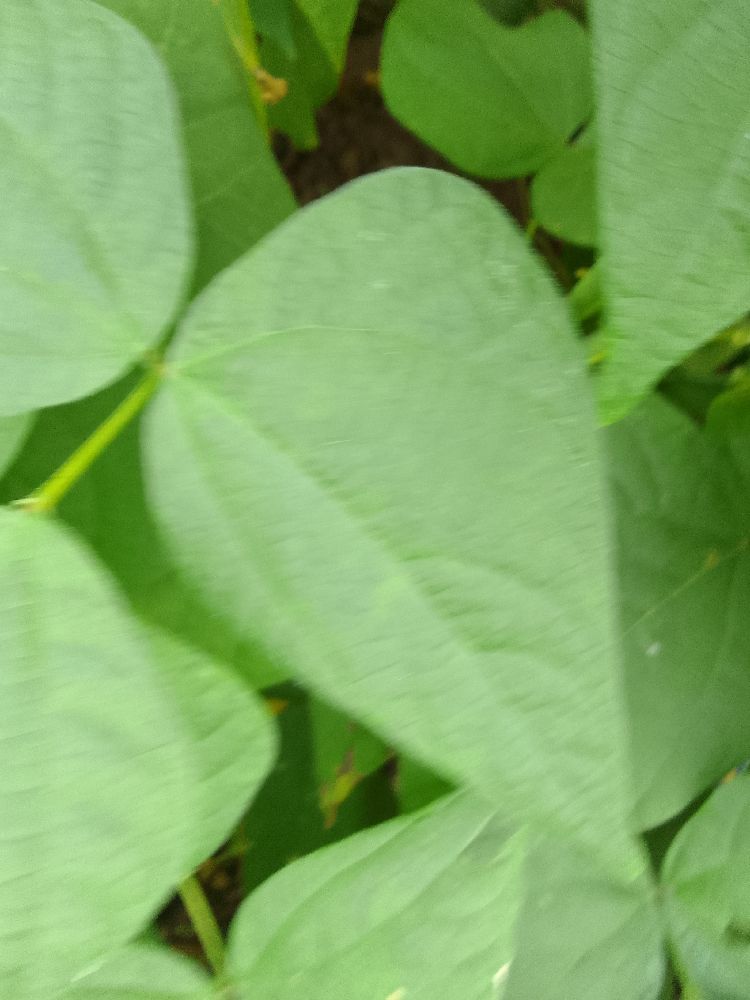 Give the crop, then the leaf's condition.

common bean, healthy
